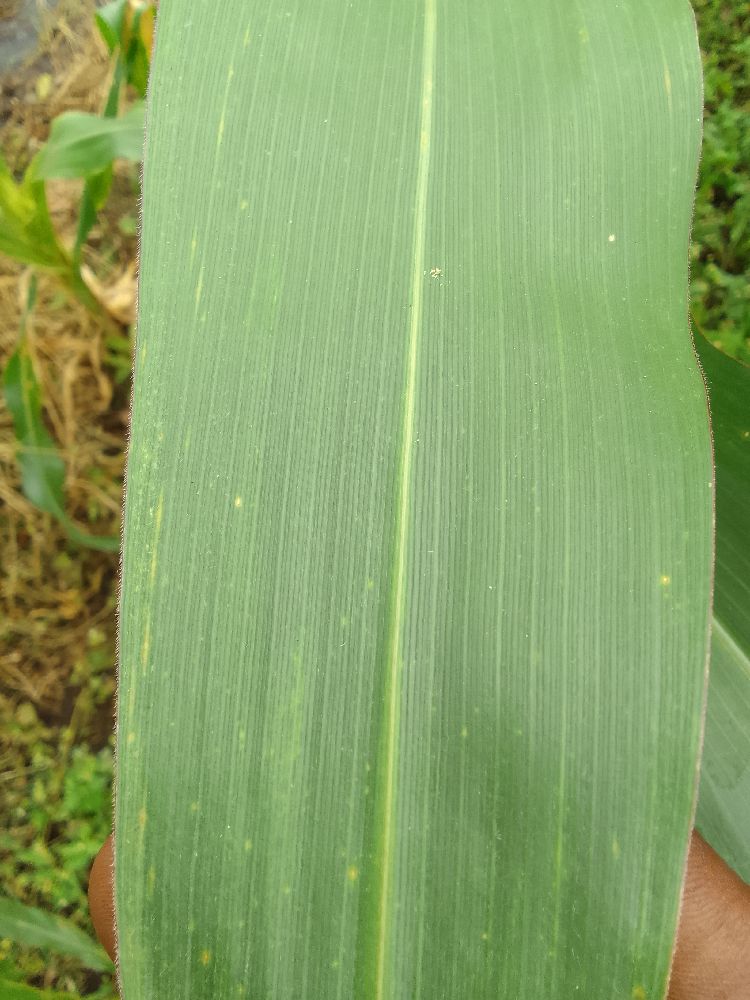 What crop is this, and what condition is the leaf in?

maize, healthy
